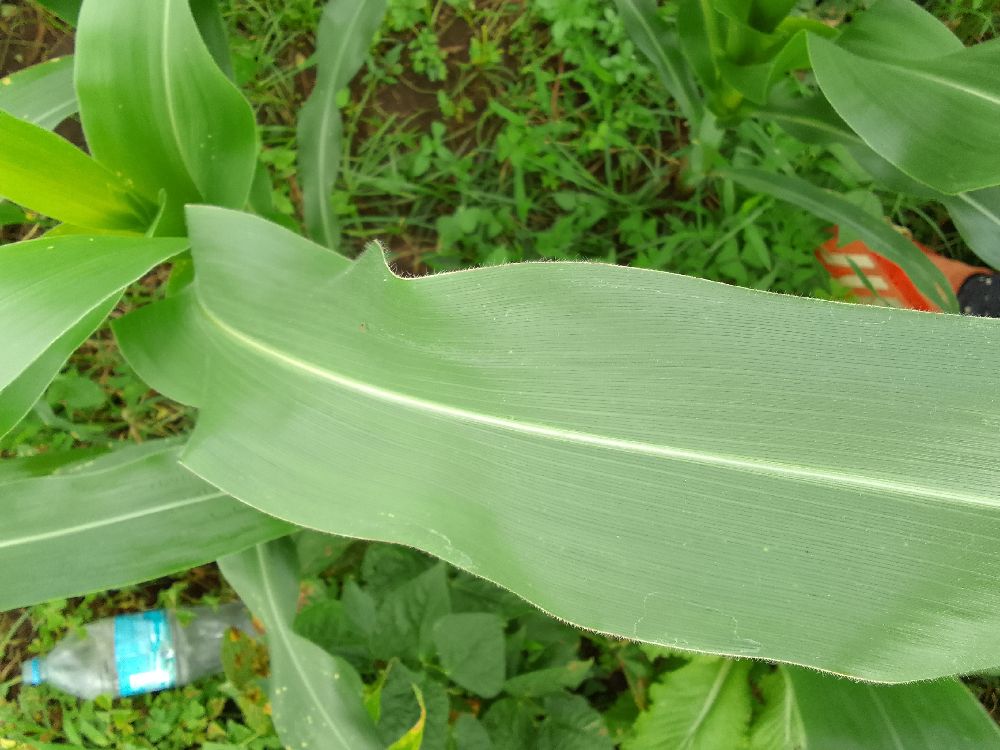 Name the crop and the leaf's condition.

maize, healthy
